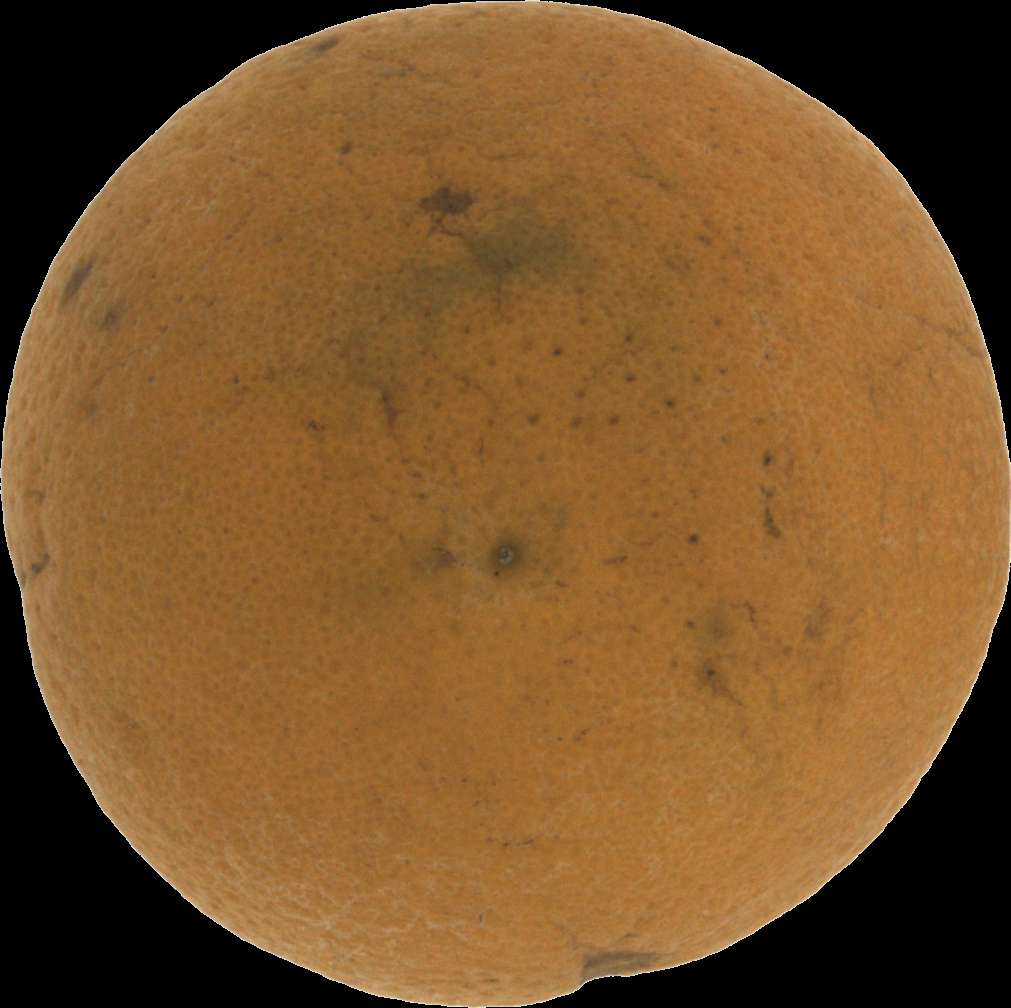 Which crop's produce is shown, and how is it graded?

orange, bad
